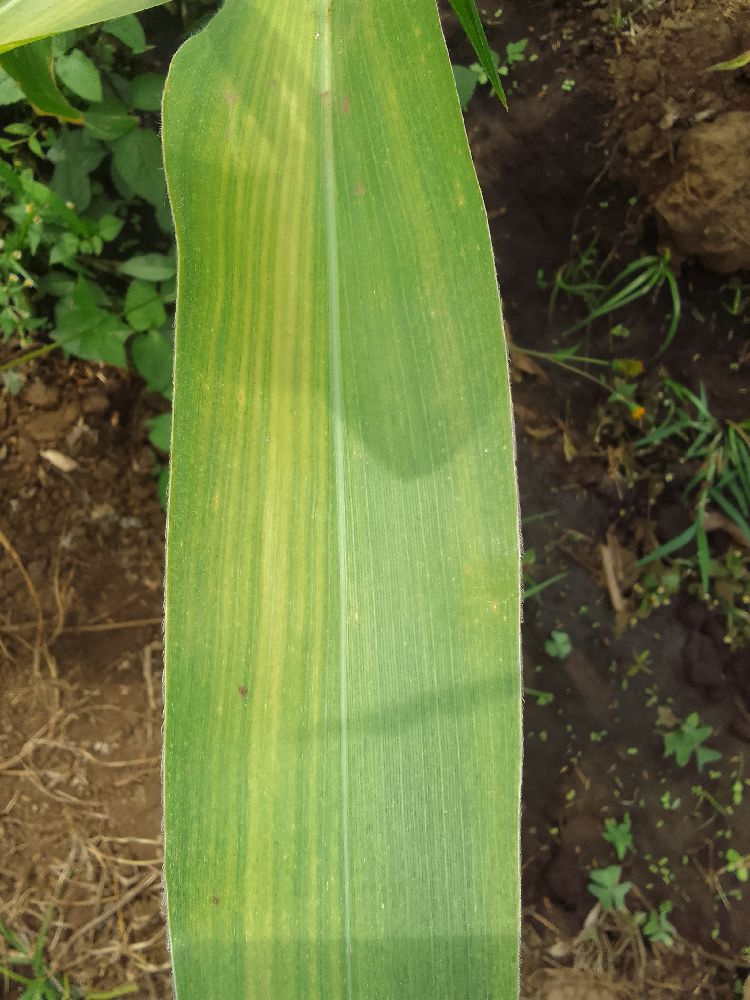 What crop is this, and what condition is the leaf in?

maize, maize lethal necrosis
